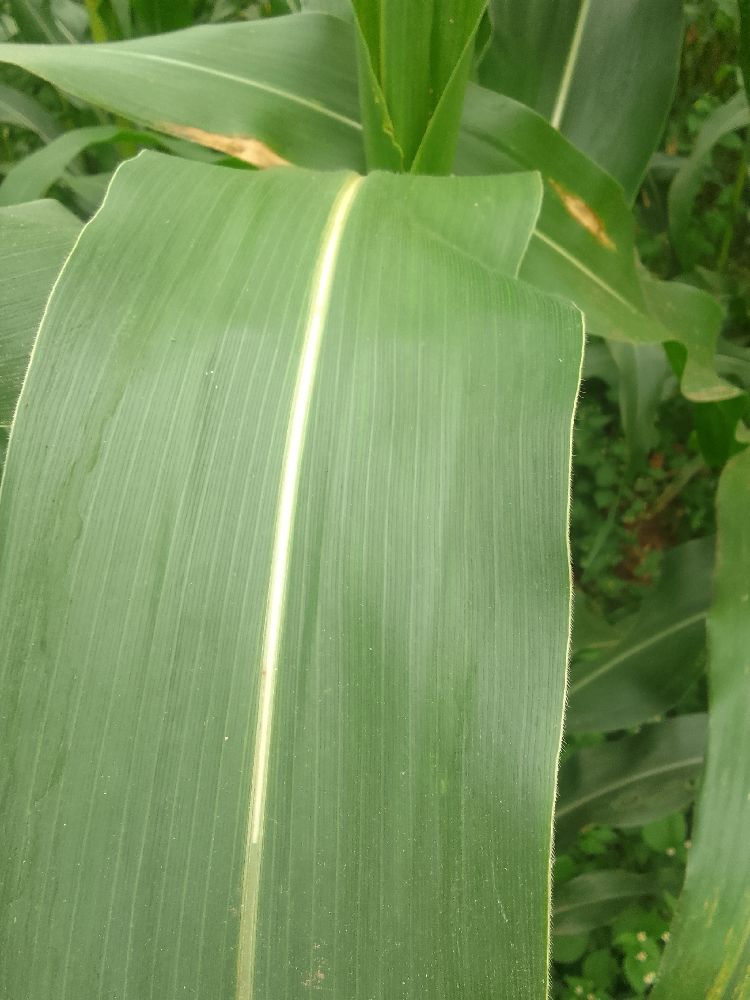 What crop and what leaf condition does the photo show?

maize, healthy
